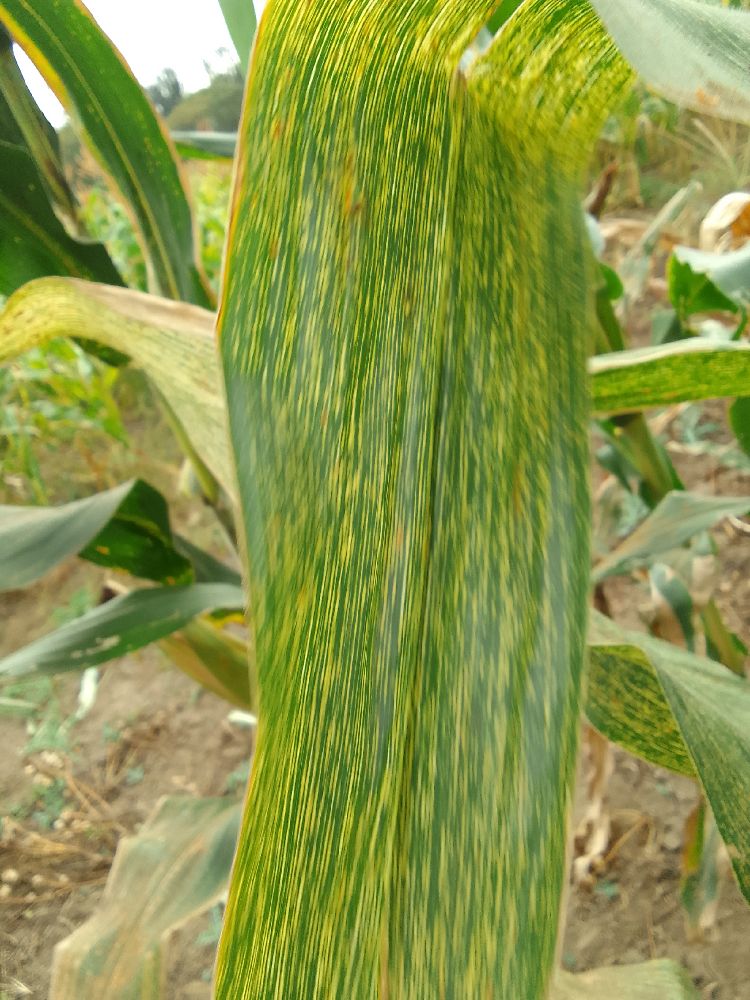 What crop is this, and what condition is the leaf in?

maize, maize streak virus
